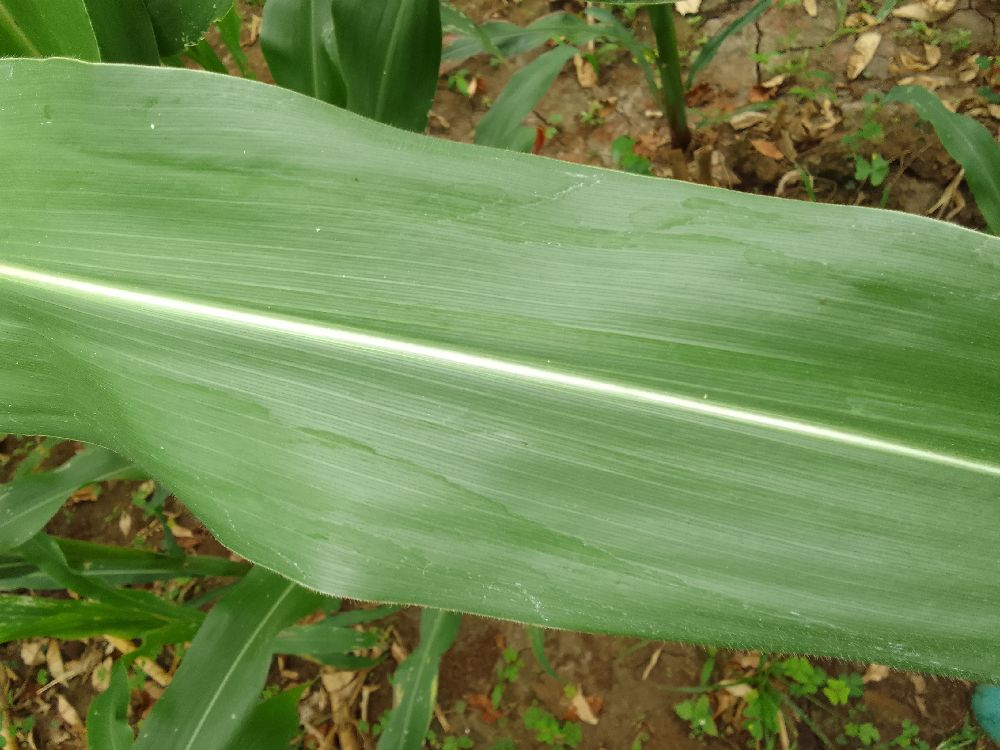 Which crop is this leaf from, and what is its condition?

maize, healthy
